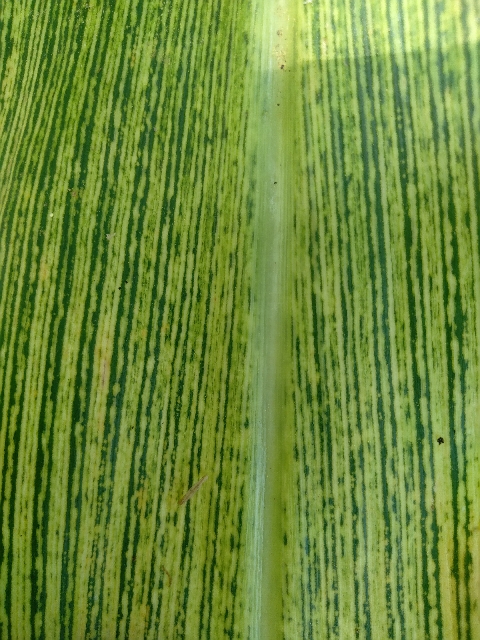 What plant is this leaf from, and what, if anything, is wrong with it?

maize, maize streak virus
